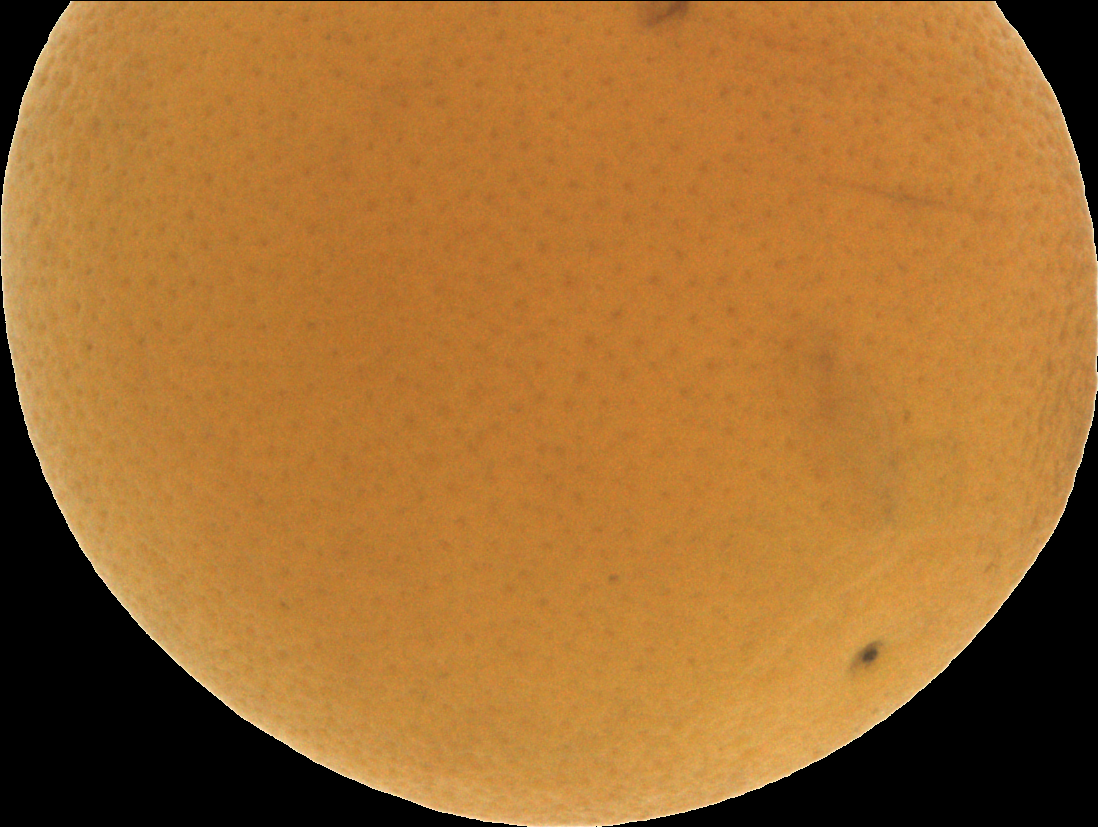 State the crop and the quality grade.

orange, bad
